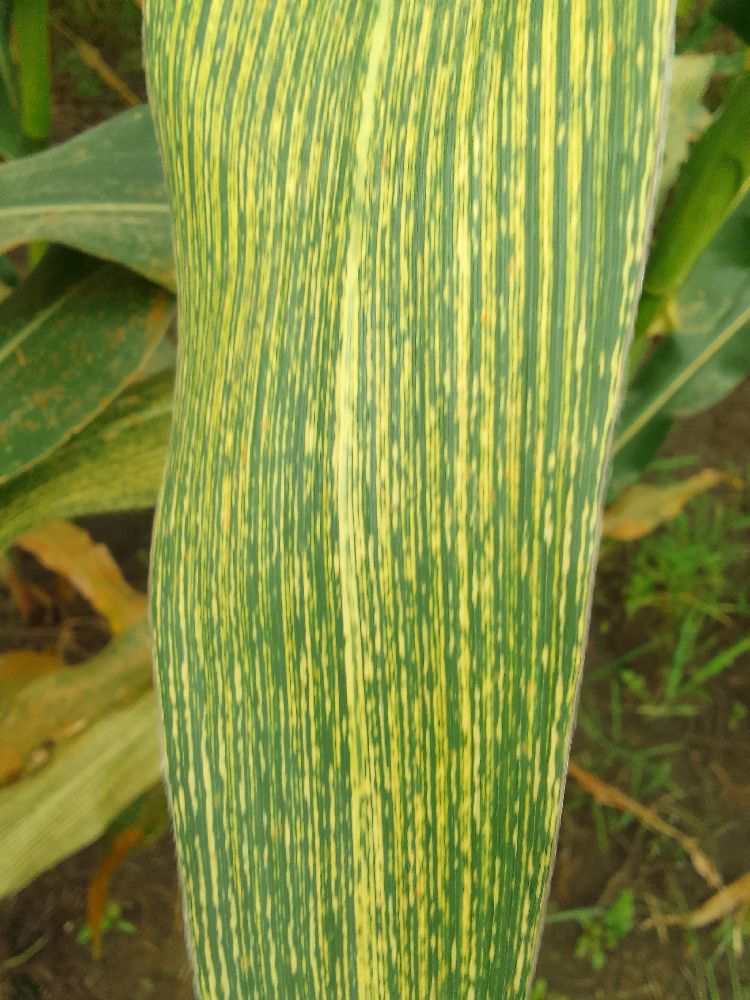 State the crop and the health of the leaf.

maize, maize streak virus
